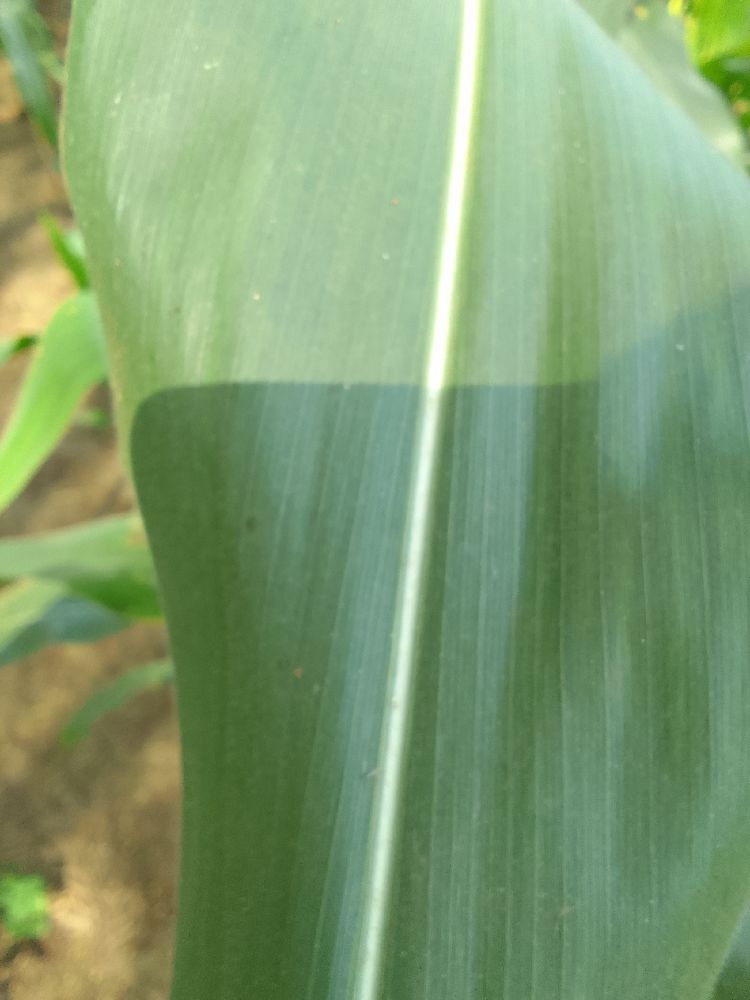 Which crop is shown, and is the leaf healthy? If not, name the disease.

maize, healthy
